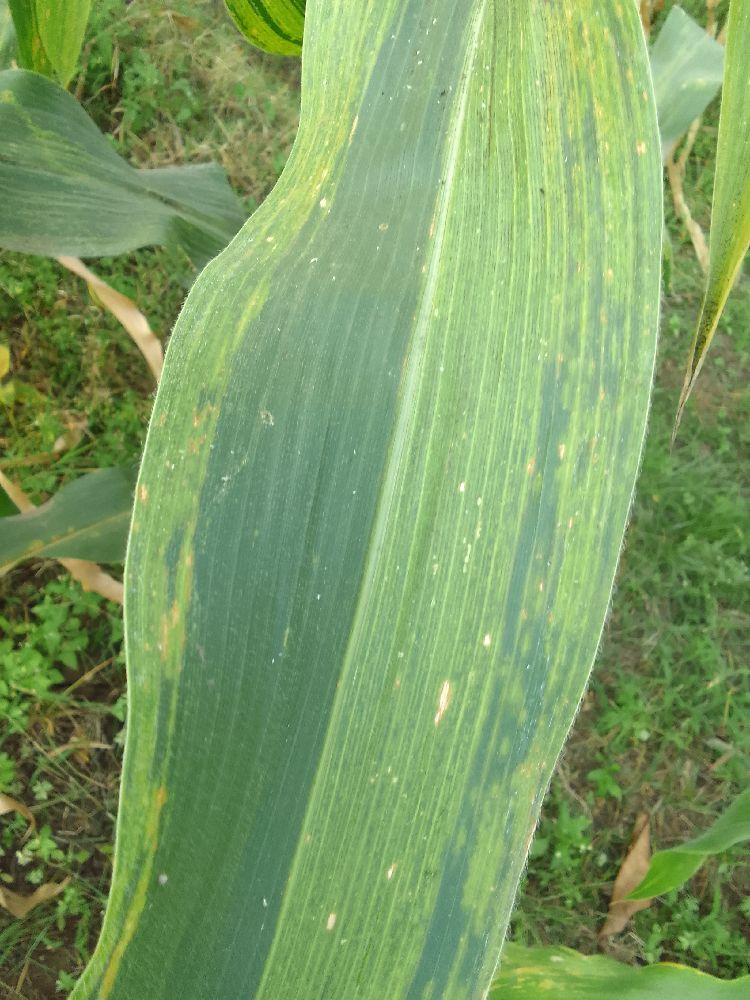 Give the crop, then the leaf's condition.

maize, maize lethal necrosis
